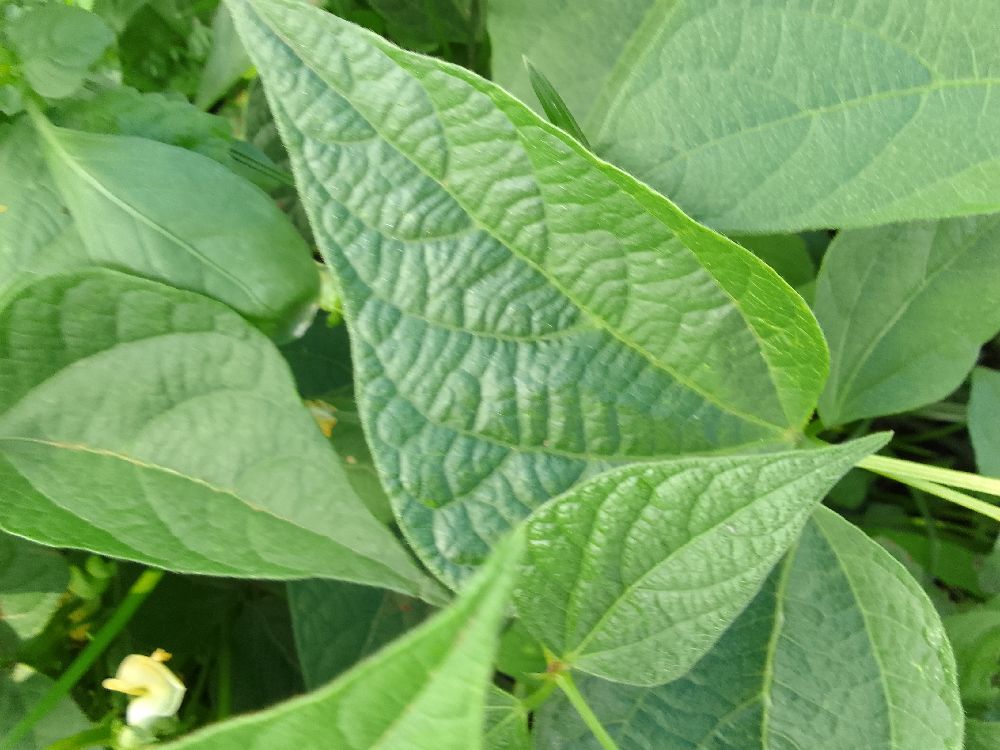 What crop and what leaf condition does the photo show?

common bean, healthy
